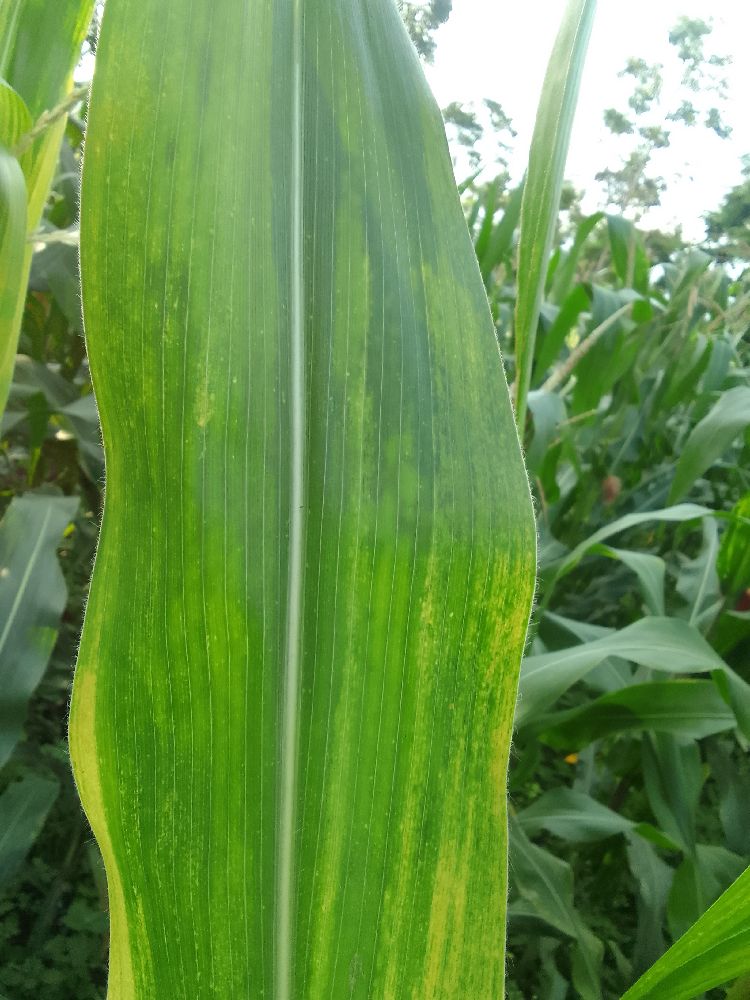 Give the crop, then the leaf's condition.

maize, maize lethal necrosis
